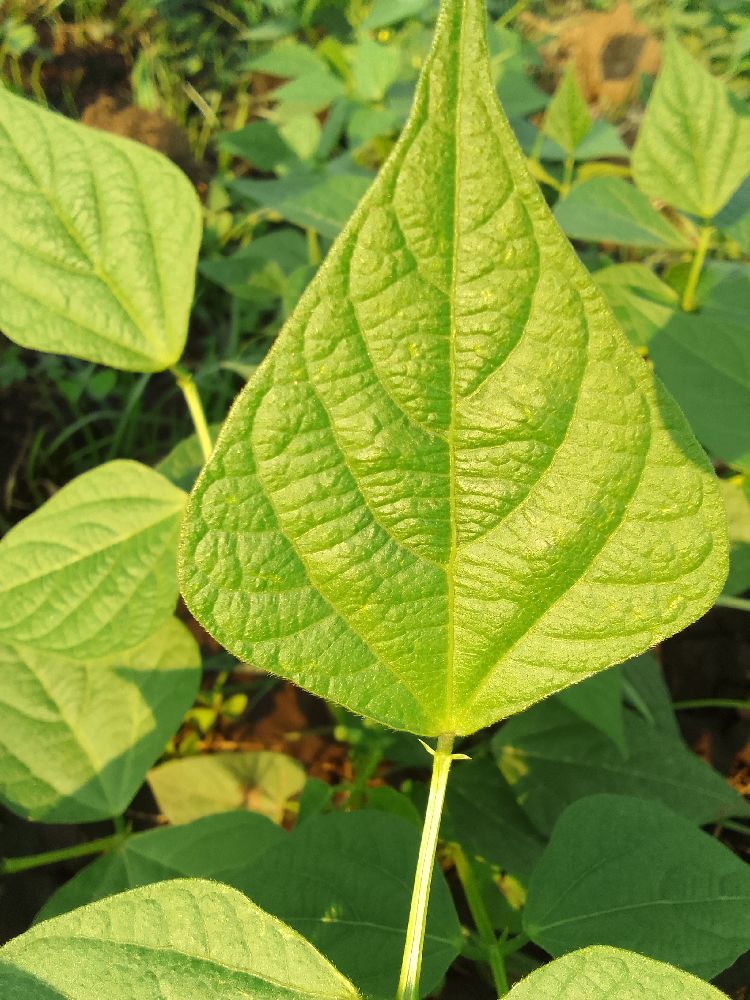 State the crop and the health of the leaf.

common bean, healthy
